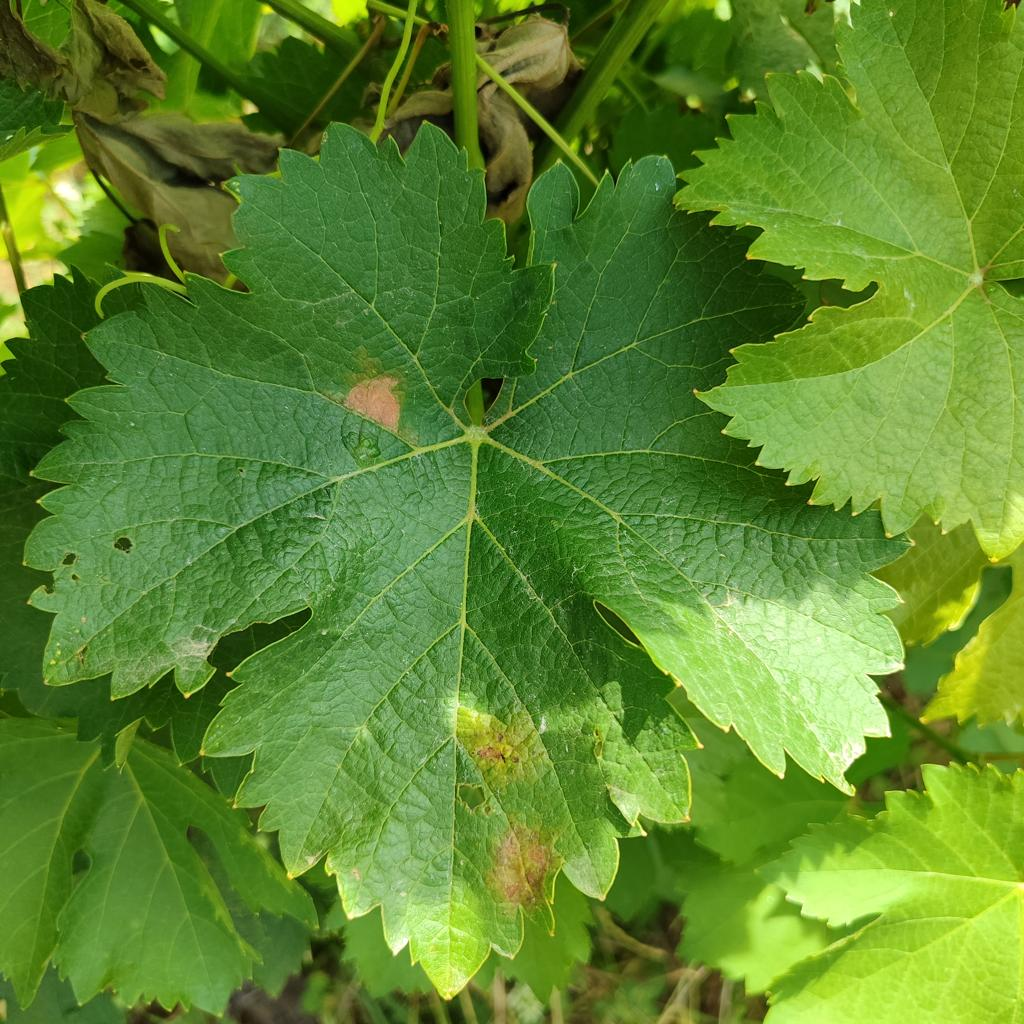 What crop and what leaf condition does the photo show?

grapevine, downy mildew
